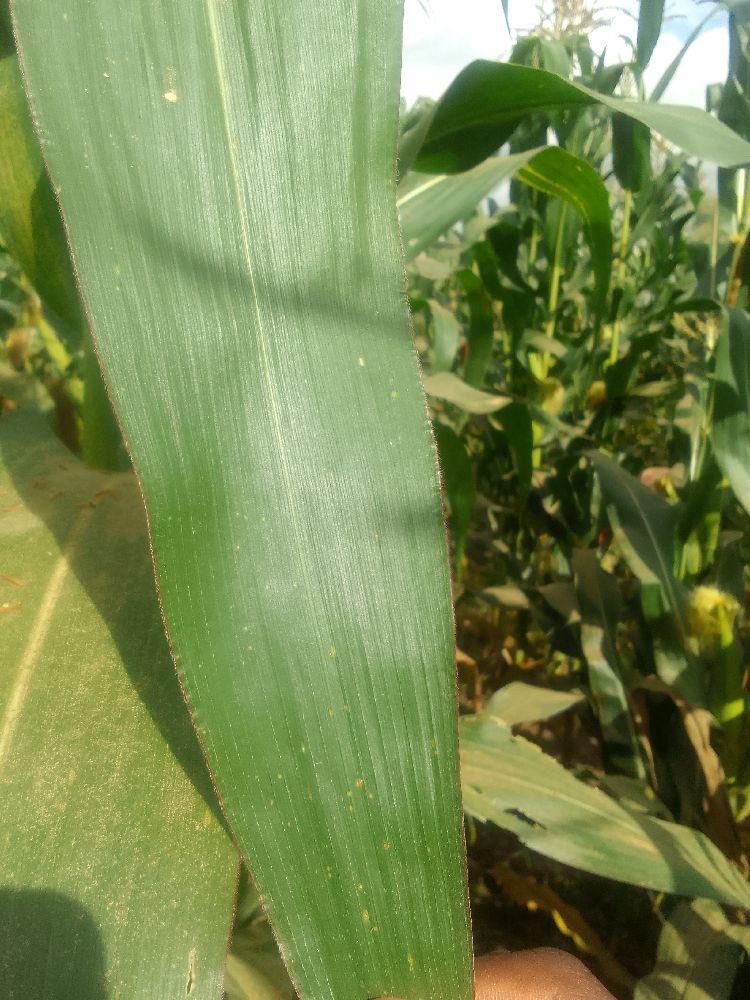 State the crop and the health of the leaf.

maize, healthy
